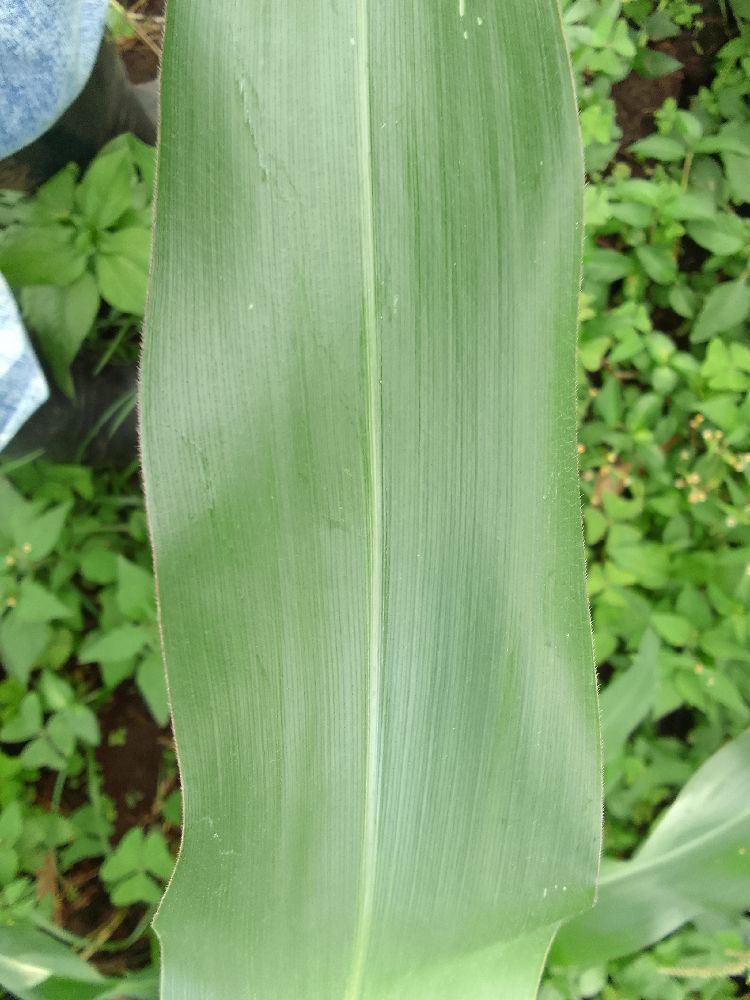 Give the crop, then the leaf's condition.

maize, healthy
